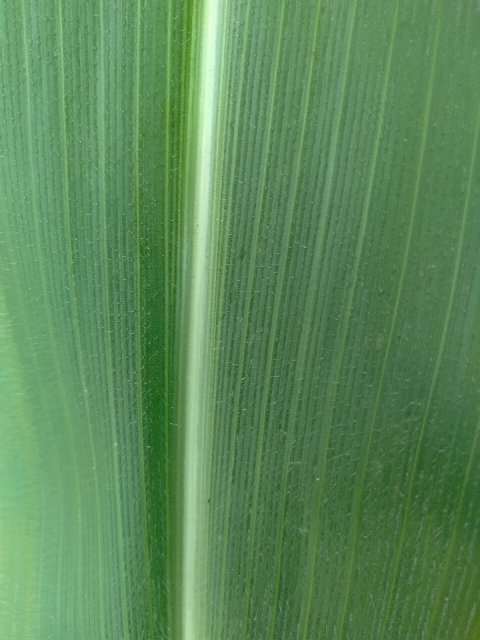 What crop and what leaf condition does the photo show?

maize, healthy
